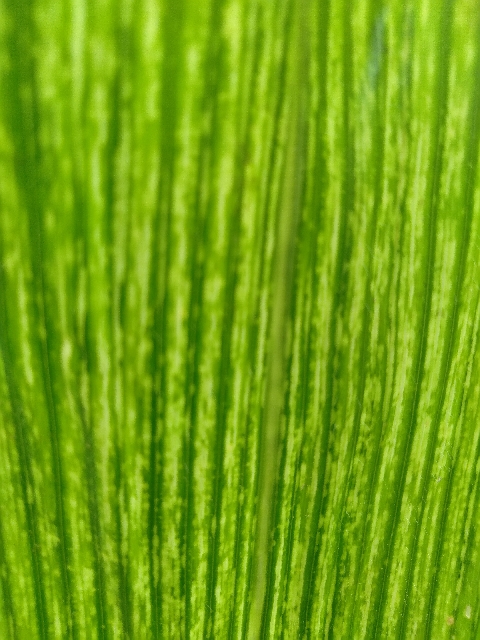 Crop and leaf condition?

maize, maize streak virus
